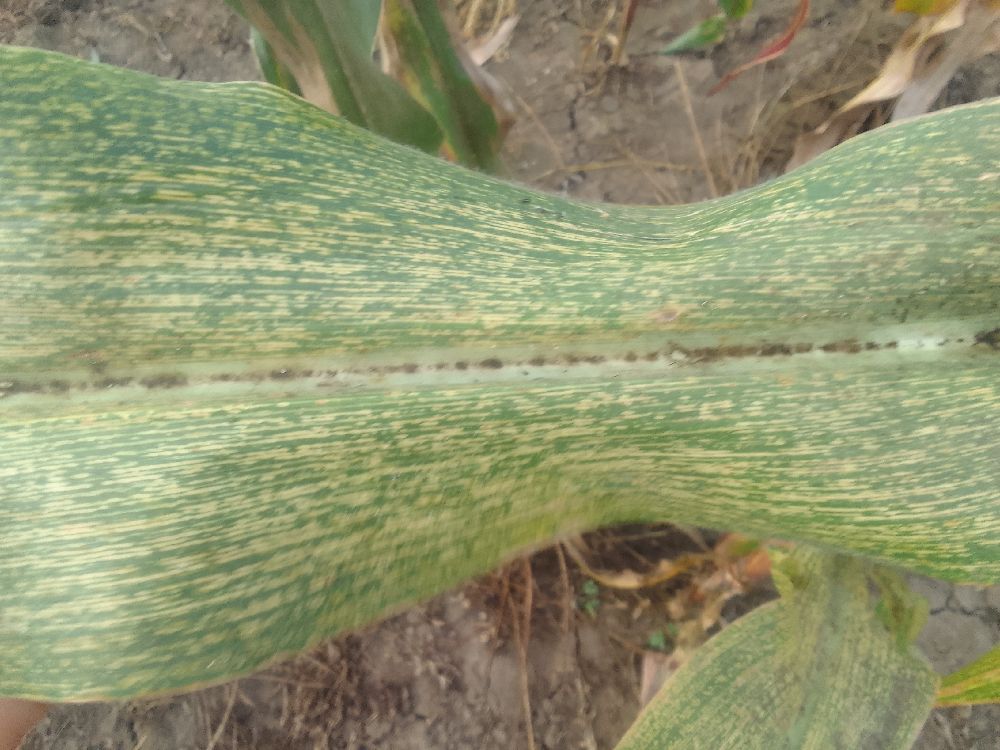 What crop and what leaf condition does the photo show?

maize, maize streak virus
